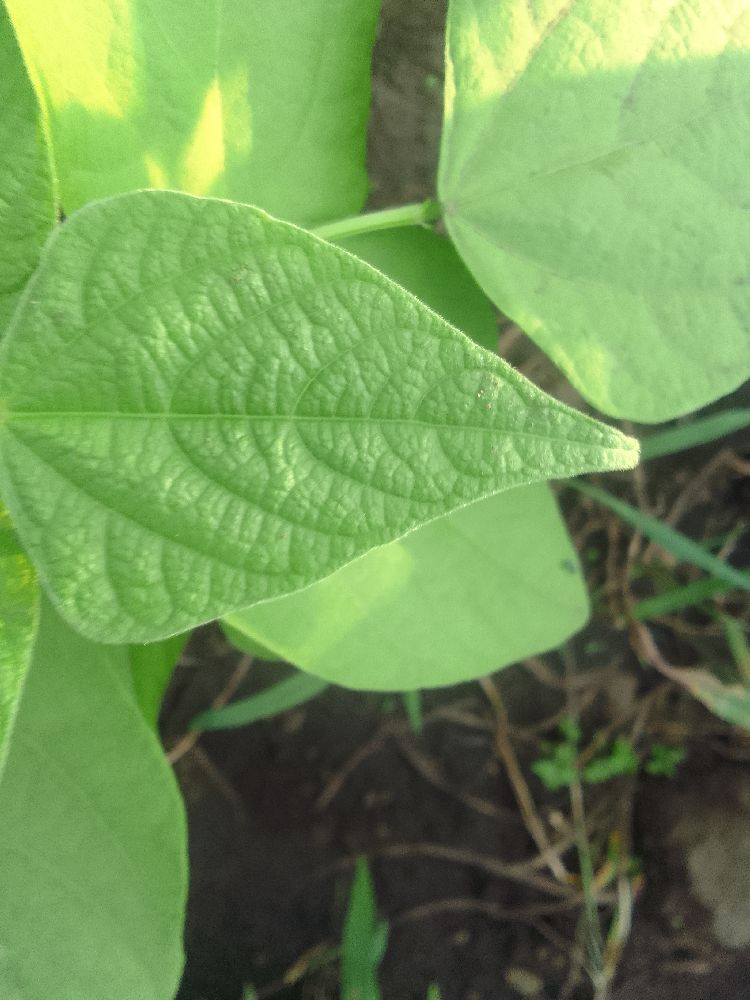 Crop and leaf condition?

common bean, healthy
